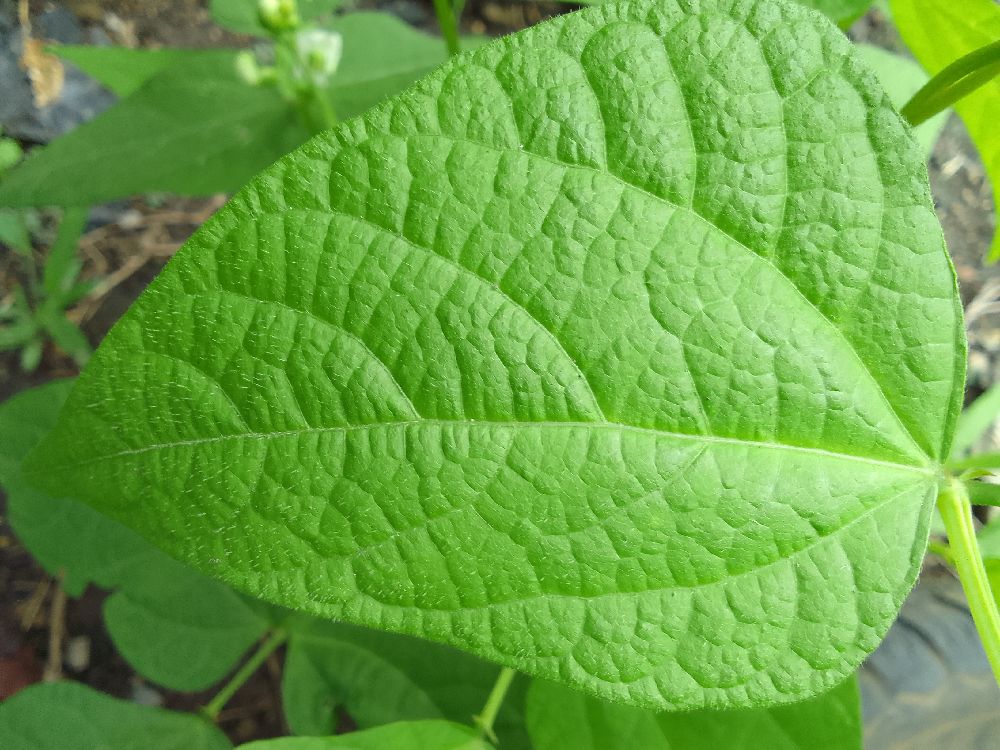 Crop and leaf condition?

common bean, healthy
